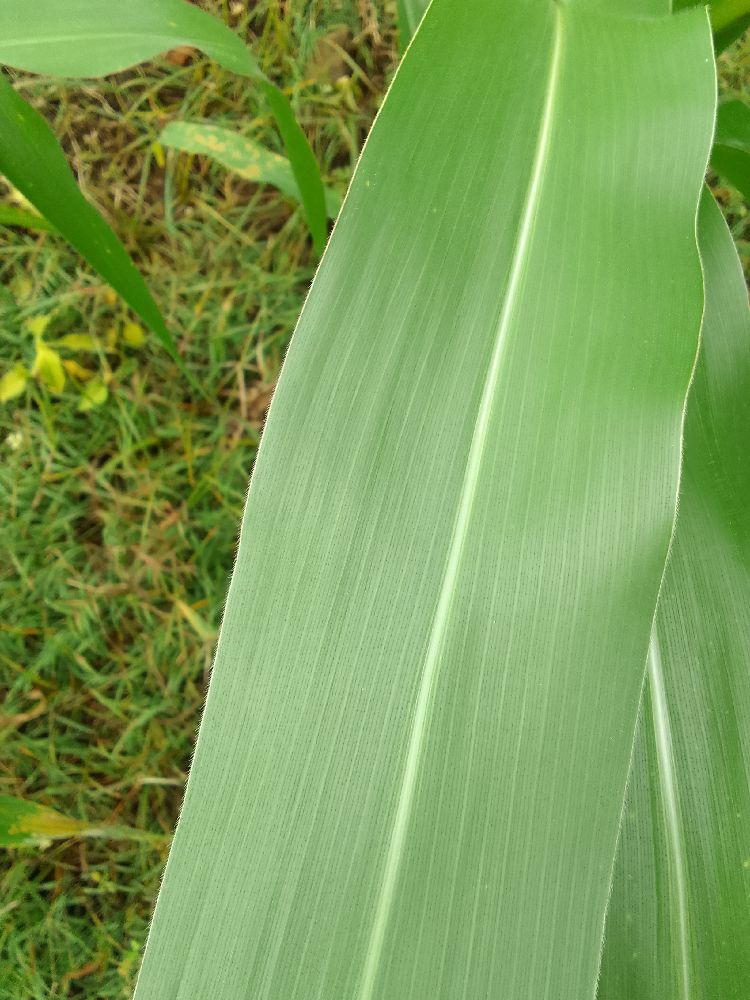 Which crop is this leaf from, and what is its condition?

maize, healthy
